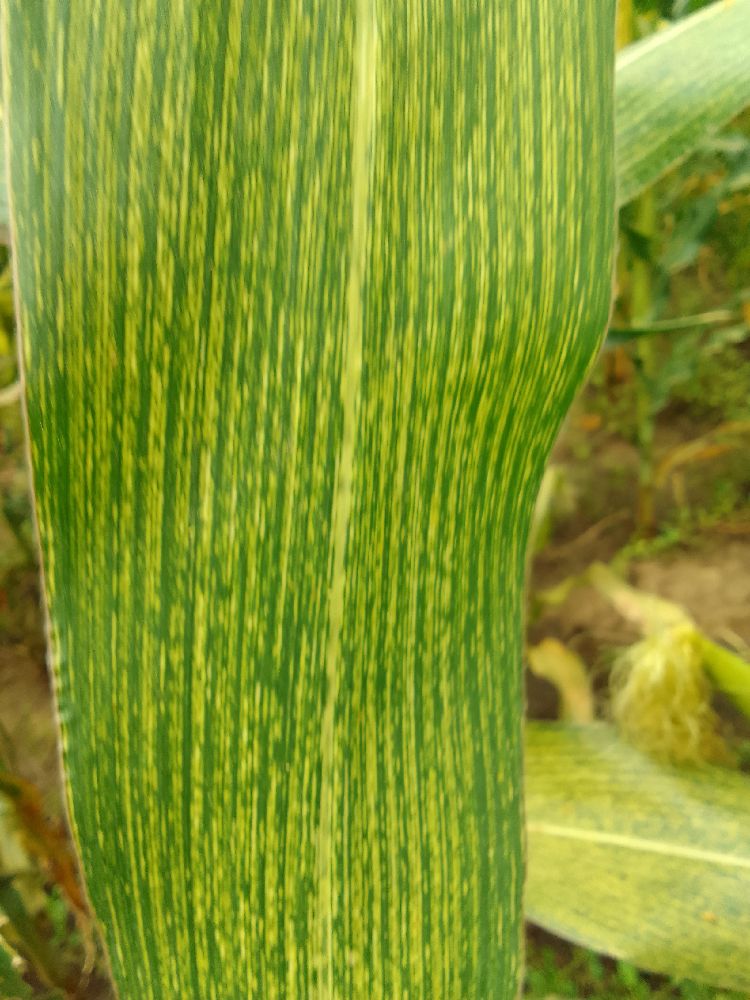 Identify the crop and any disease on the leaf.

maize, maize streak virus
